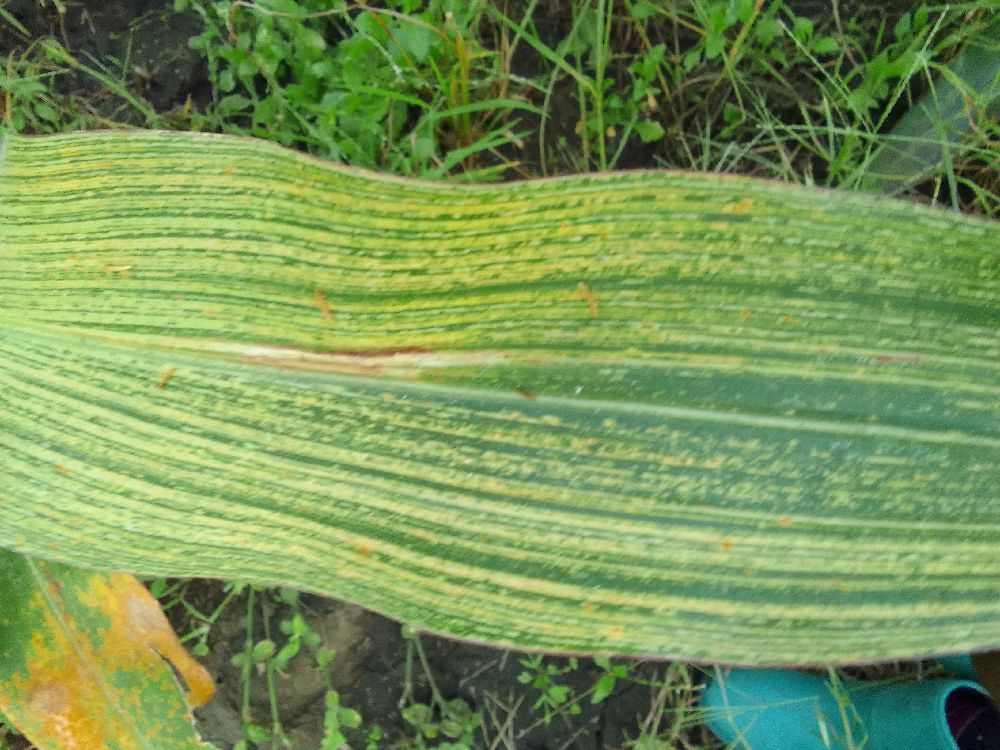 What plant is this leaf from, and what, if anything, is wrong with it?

maize, maize streak virus
